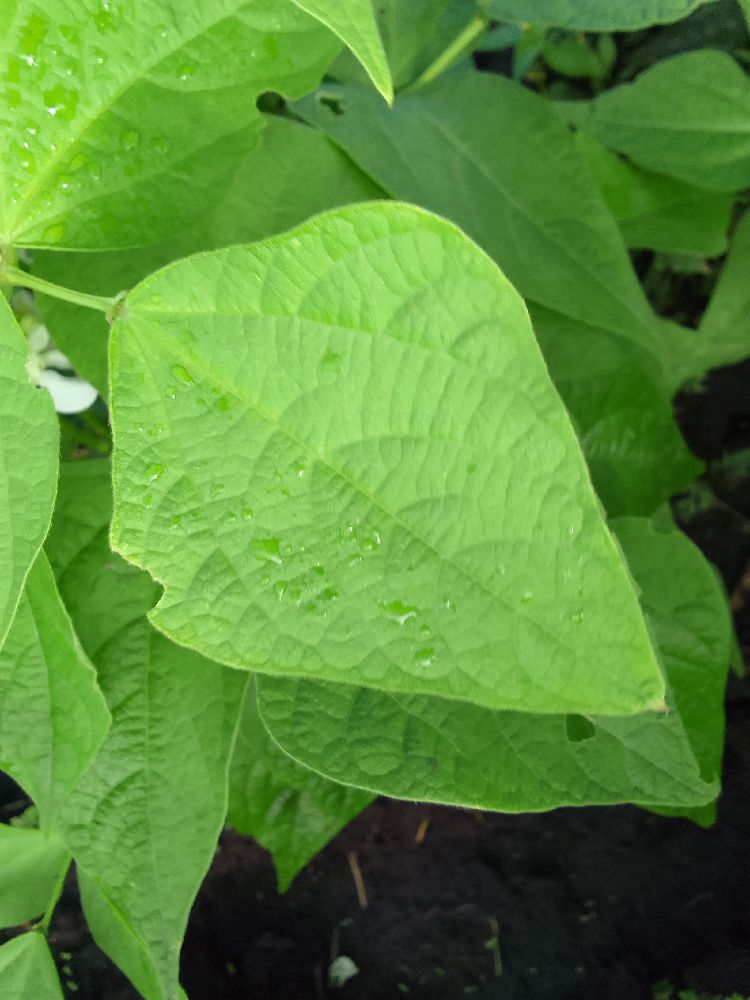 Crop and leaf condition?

common bean, healthy
